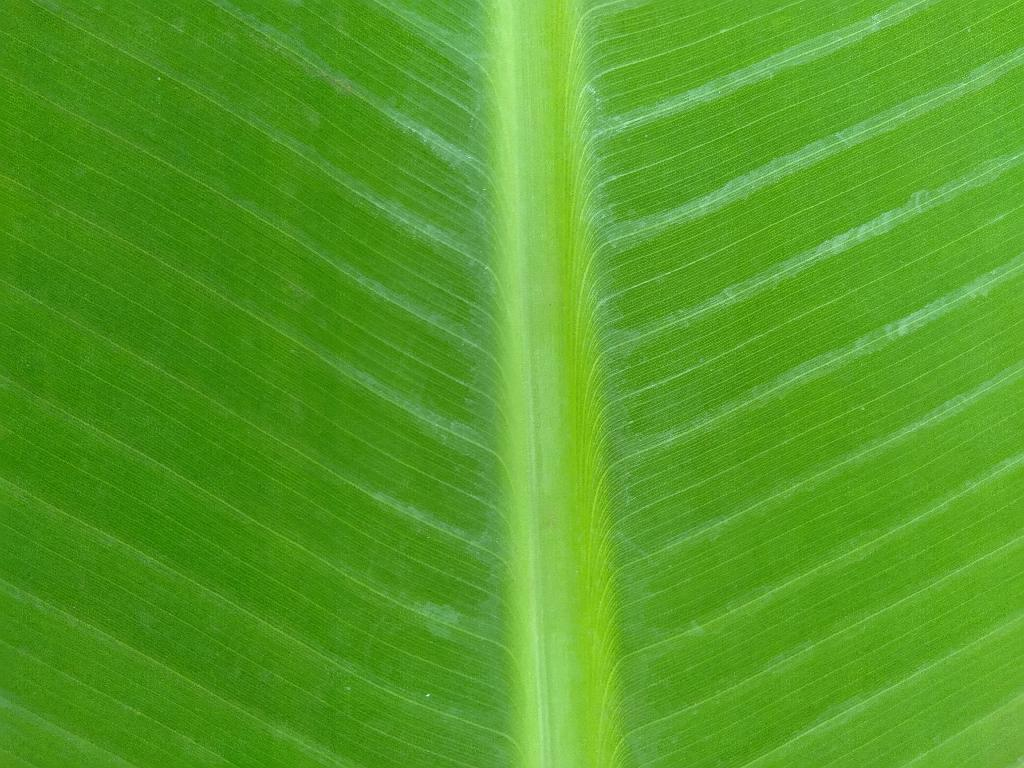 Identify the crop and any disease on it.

banana, healthy
